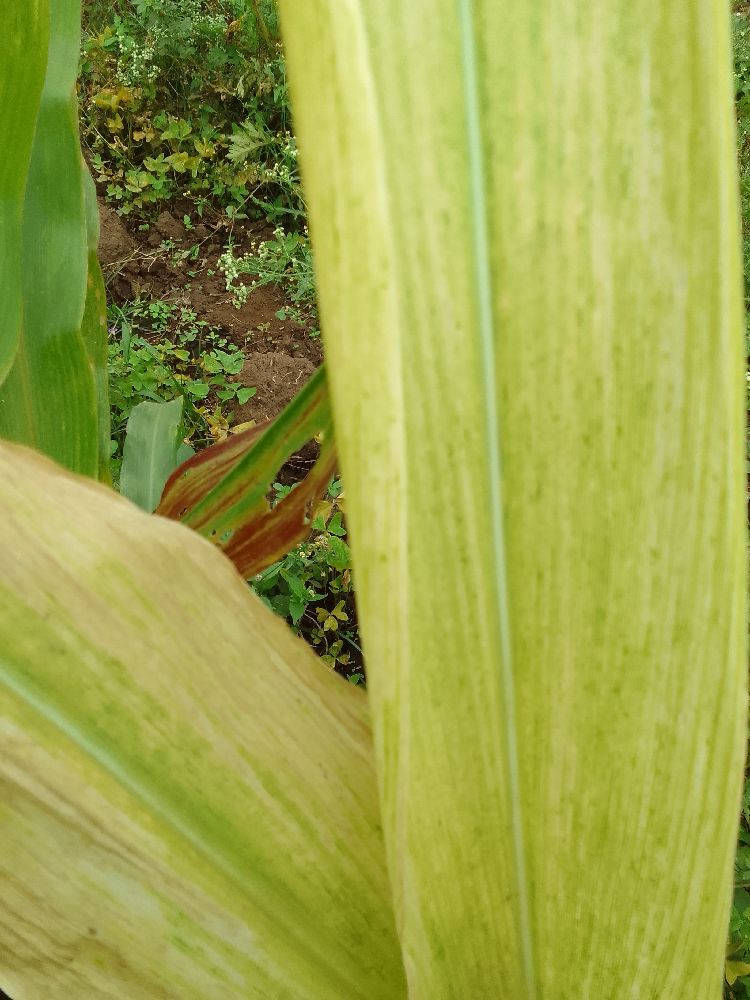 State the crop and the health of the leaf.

maize, maize lethal necrosis
